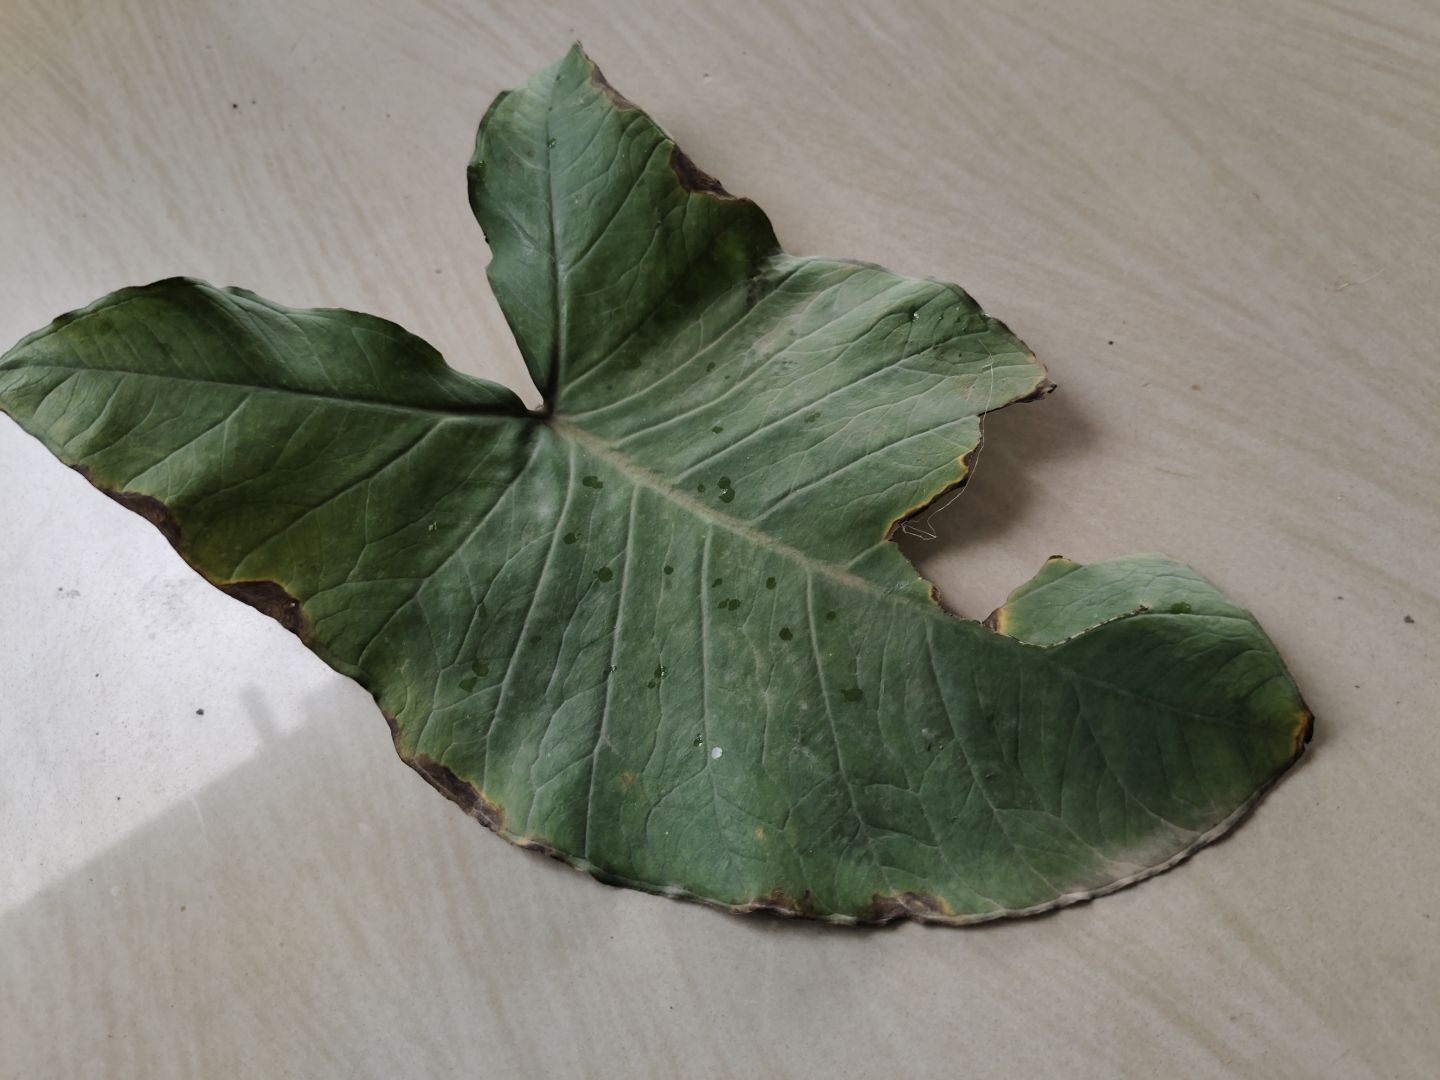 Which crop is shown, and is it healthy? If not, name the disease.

taro, leaf blight
